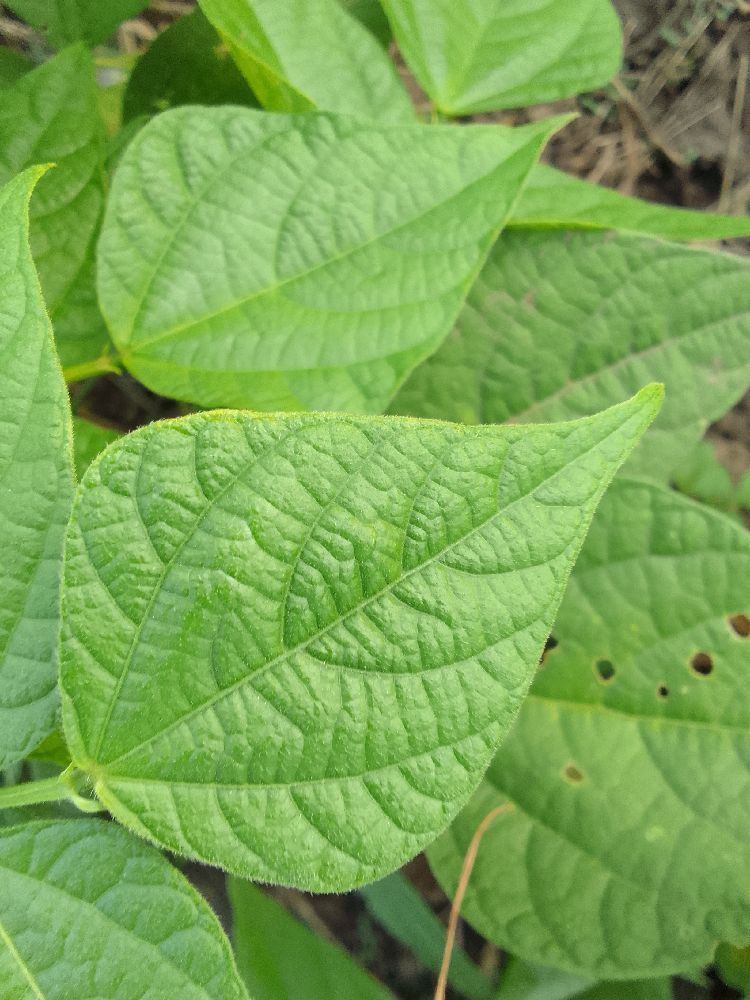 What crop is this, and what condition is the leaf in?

common bean, healthy
